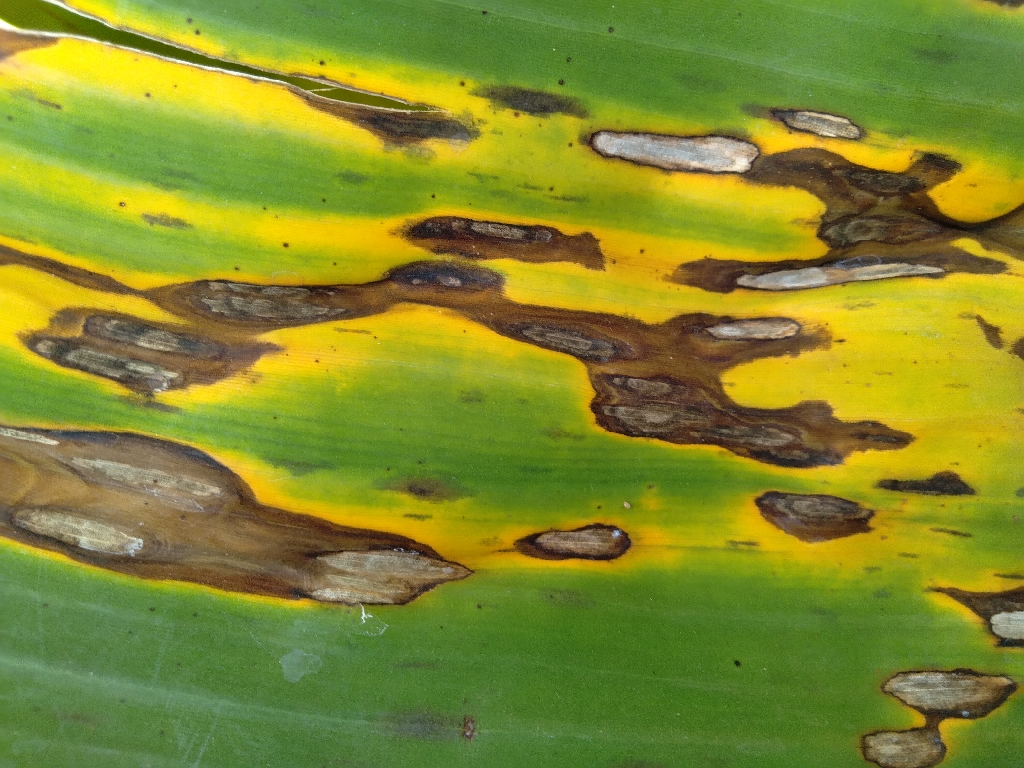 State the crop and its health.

banana, black sigatoka
